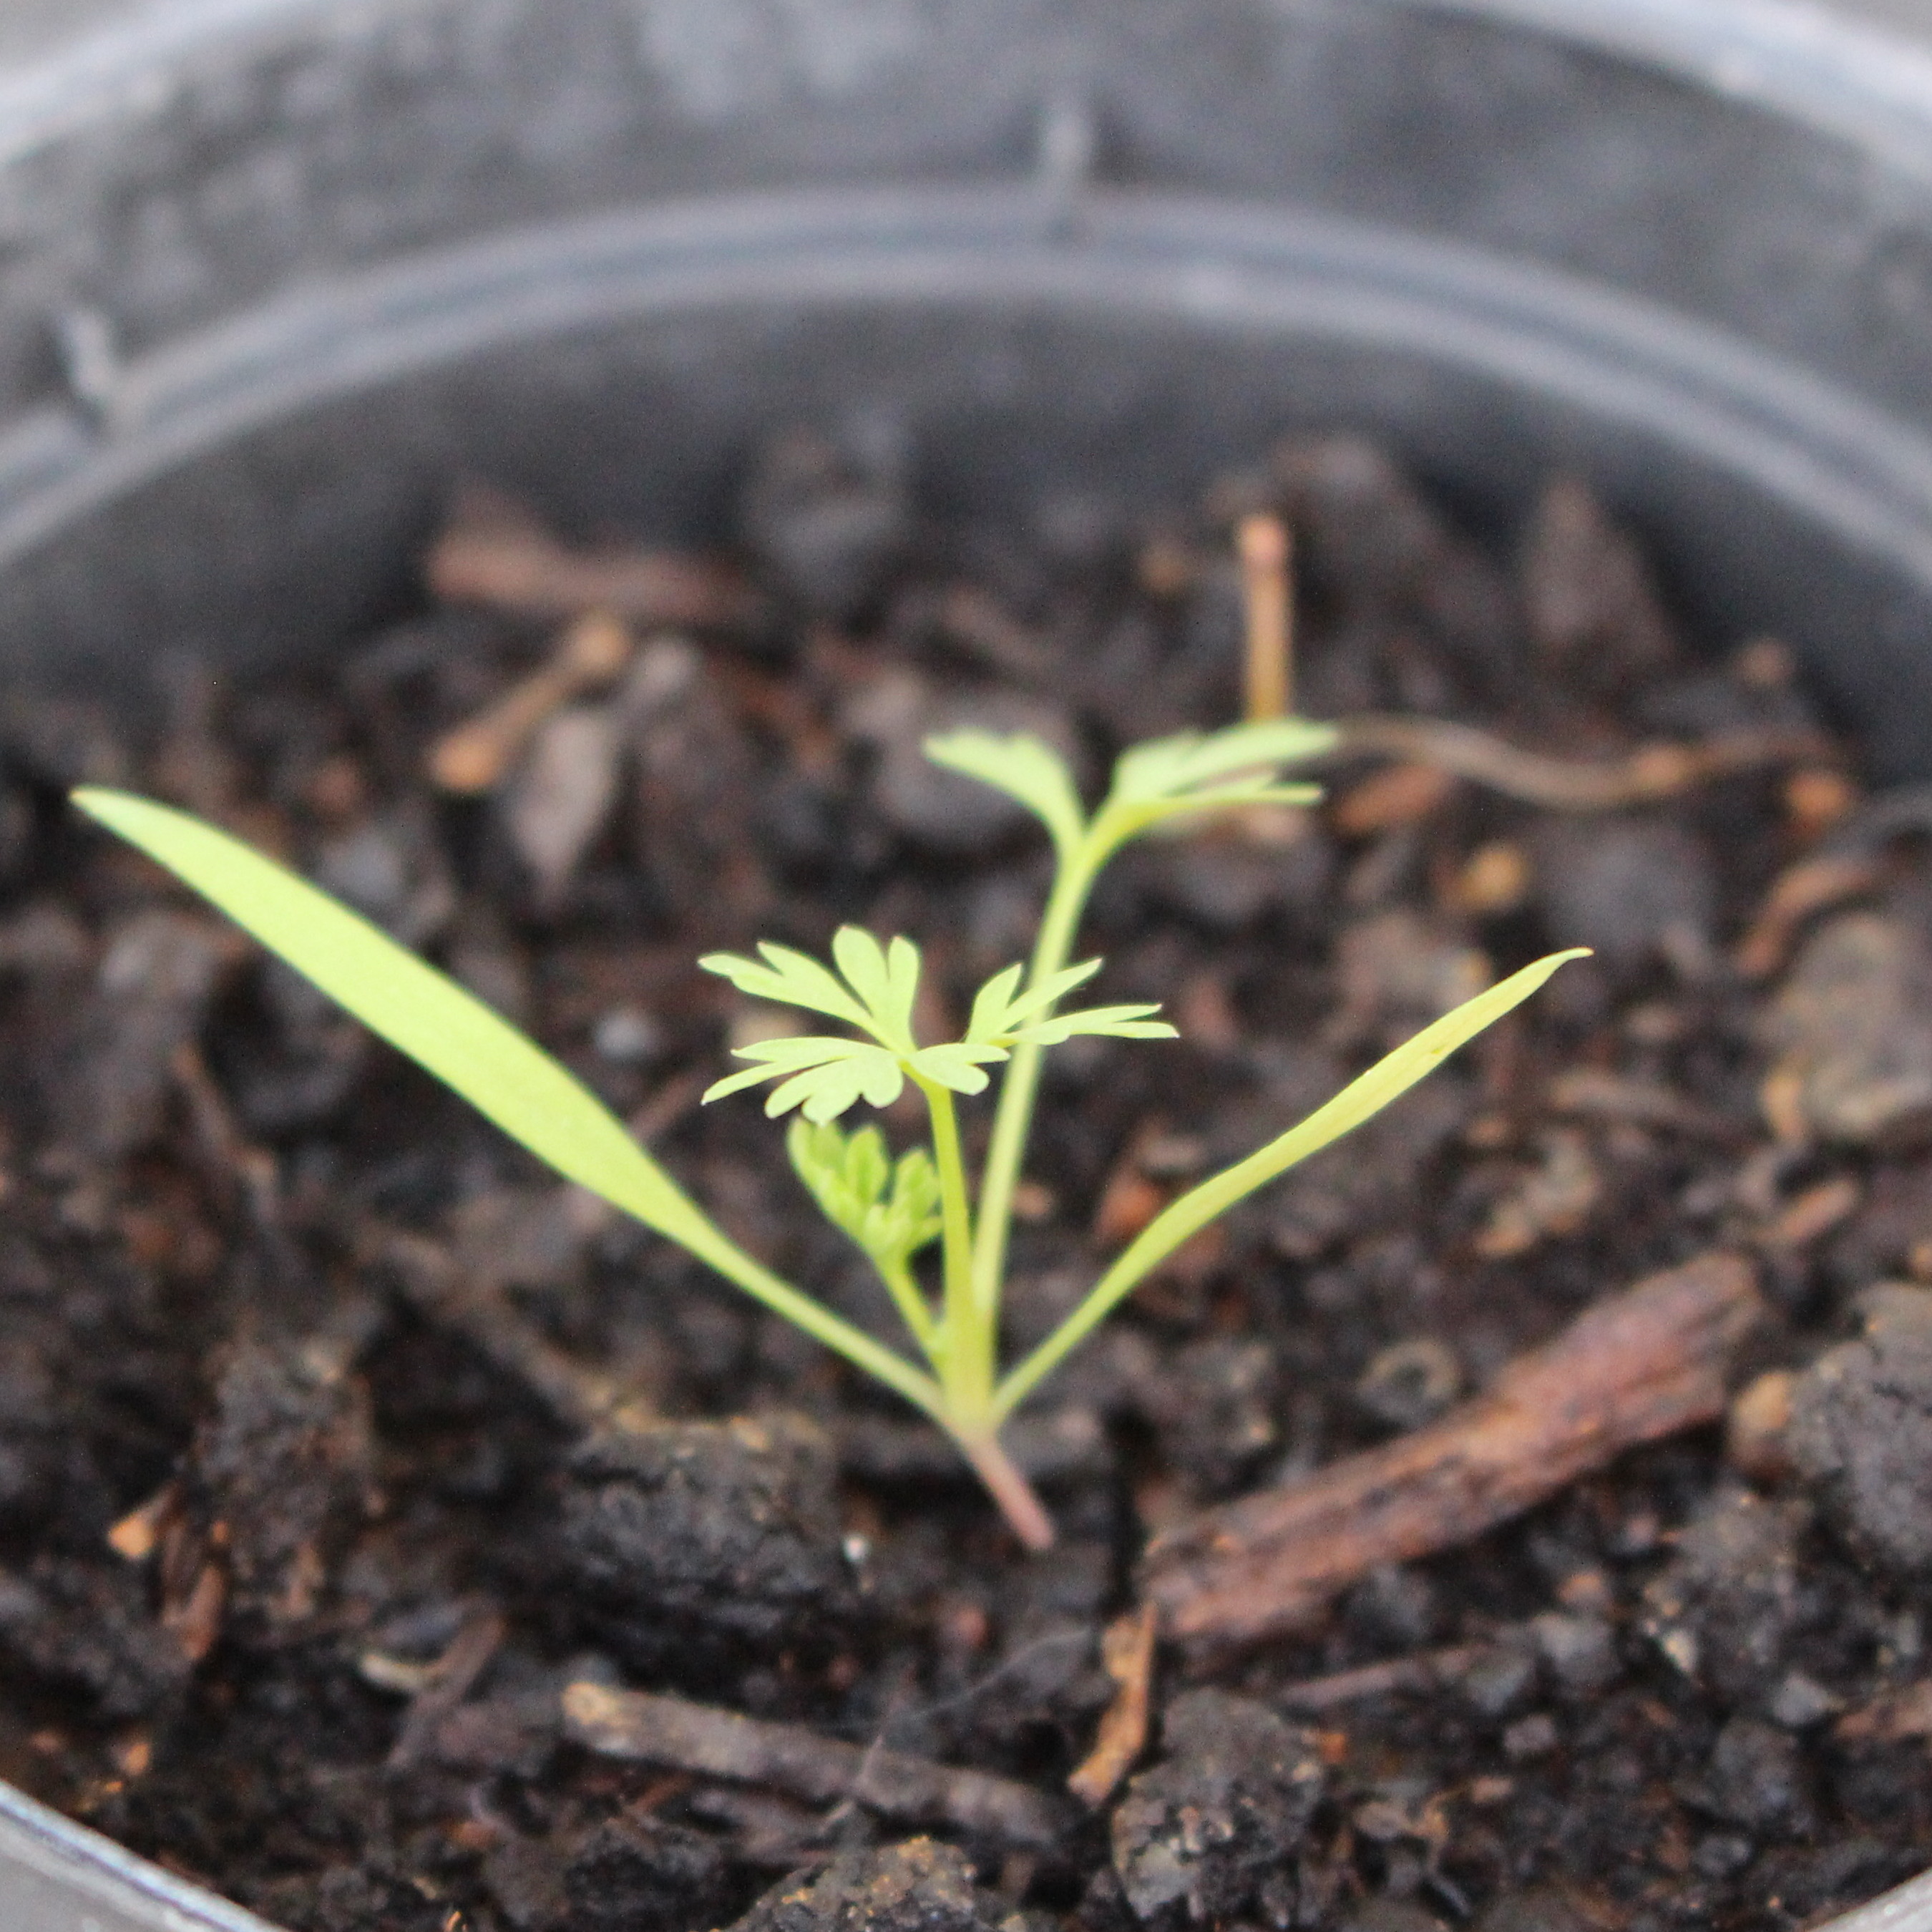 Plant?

Fumaria officinalis
